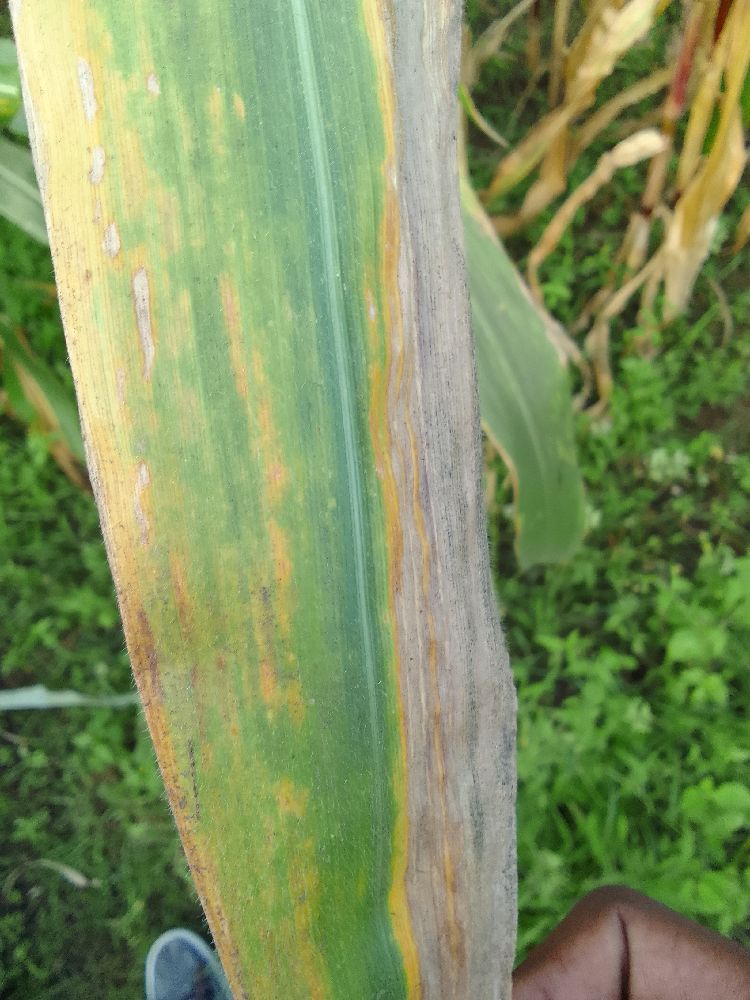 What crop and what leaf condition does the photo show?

maize, maize lethal necrosis
